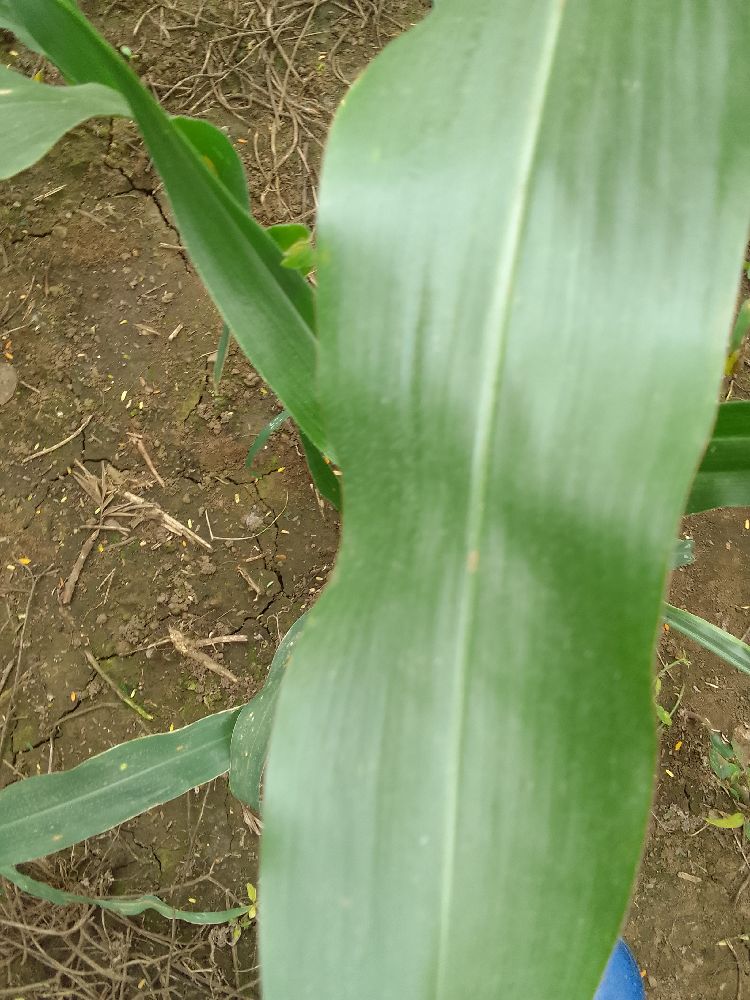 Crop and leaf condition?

maize, healthy
